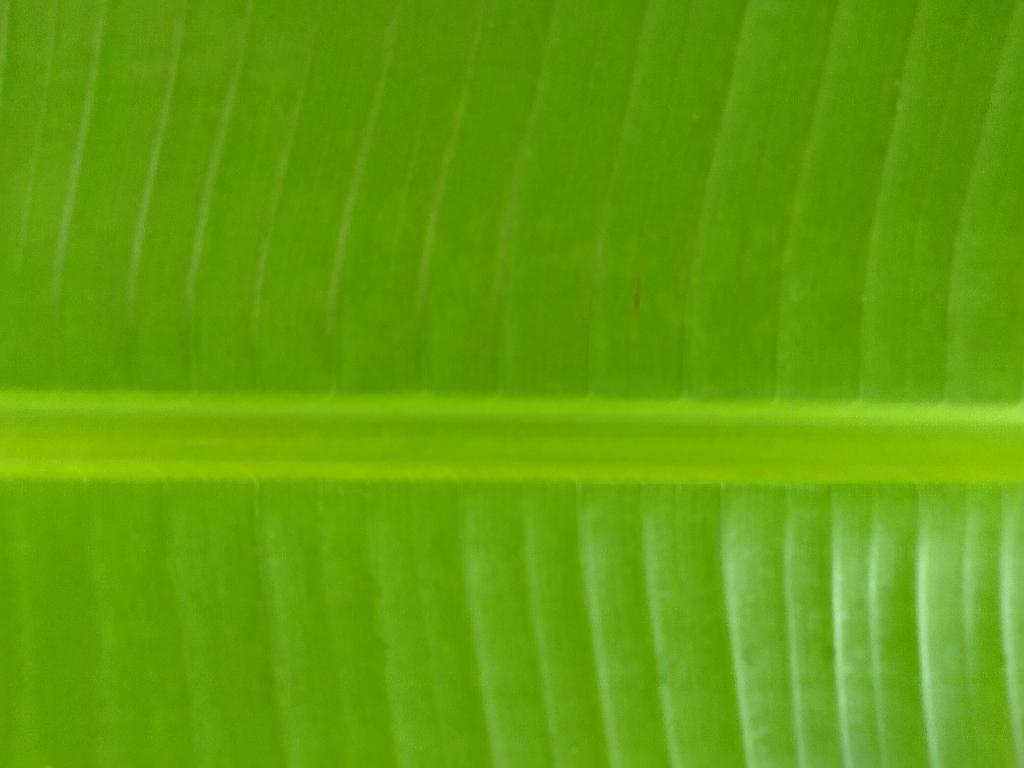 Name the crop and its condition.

banana, healthy
